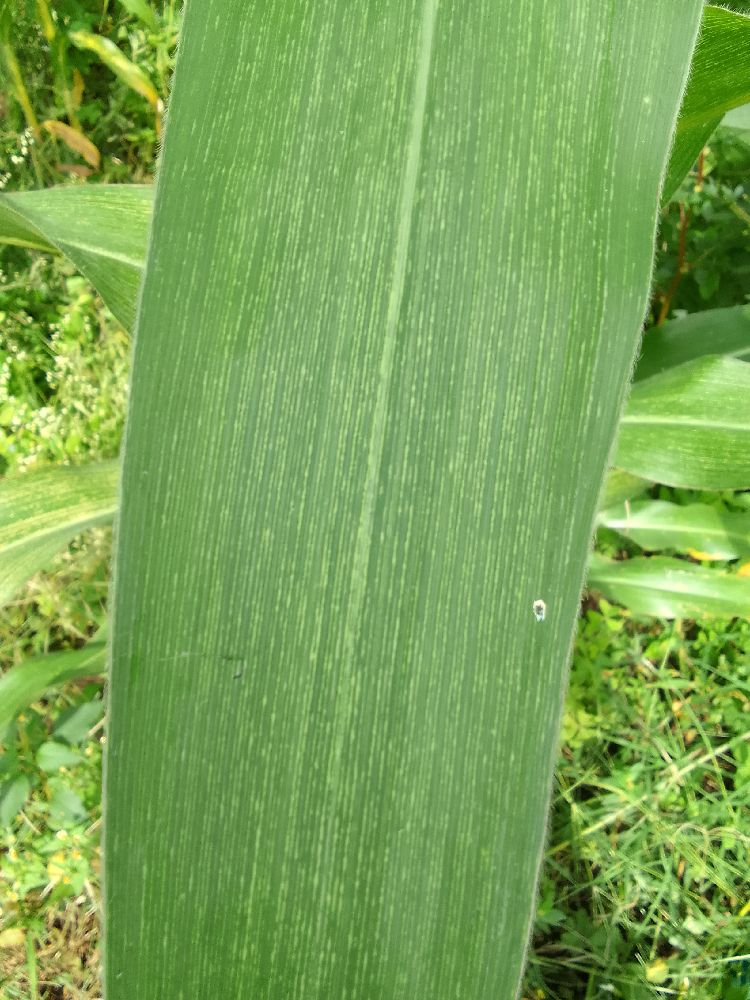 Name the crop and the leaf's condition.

maize, maize streak virus
